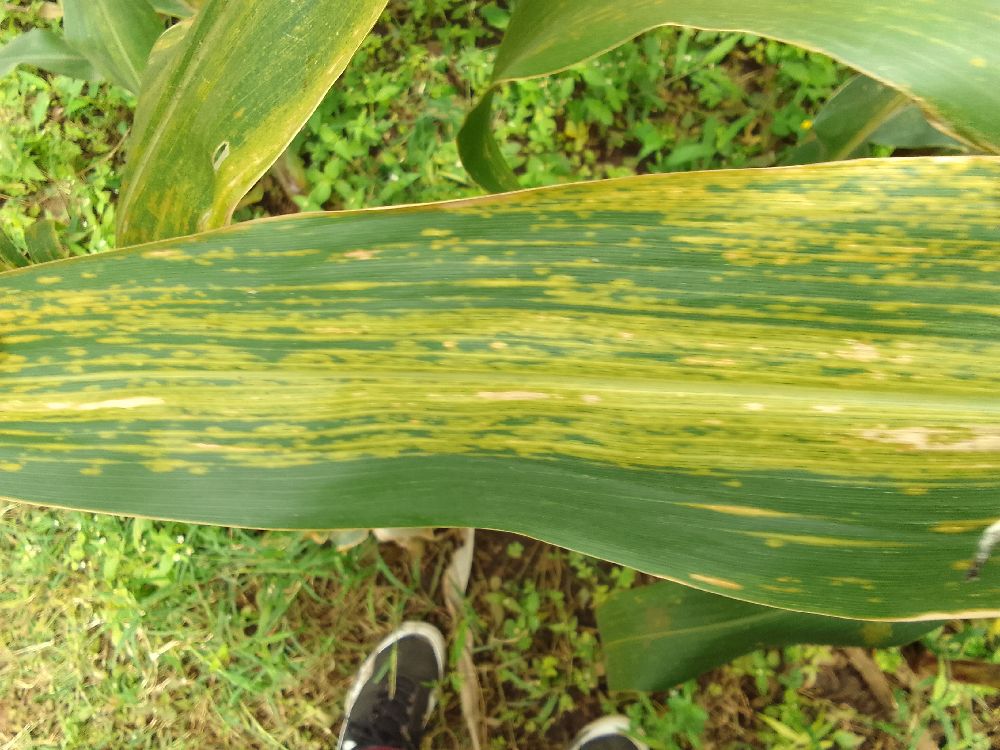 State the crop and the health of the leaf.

maize, maize lethal necrosis
